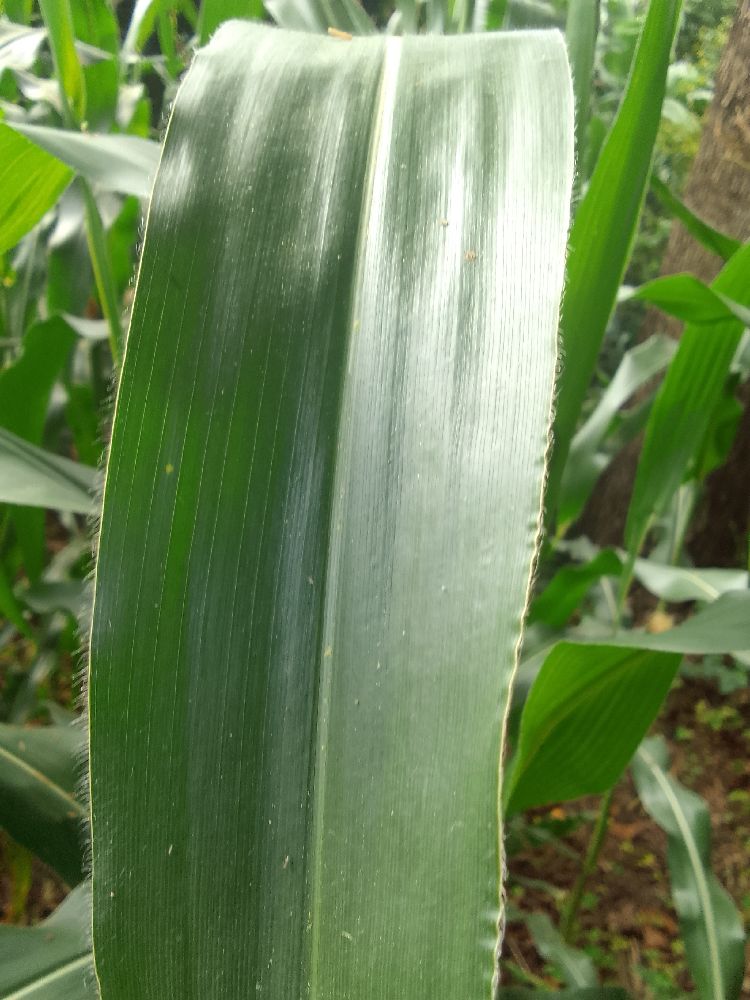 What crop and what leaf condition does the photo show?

maize, healthy
